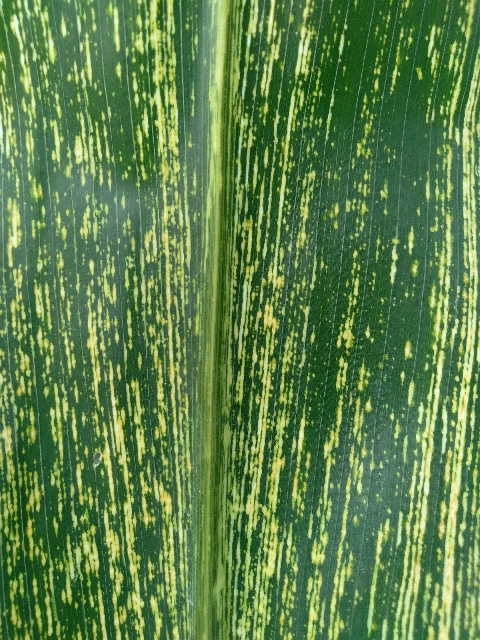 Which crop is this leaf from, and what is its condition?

maize, maize streak virus
